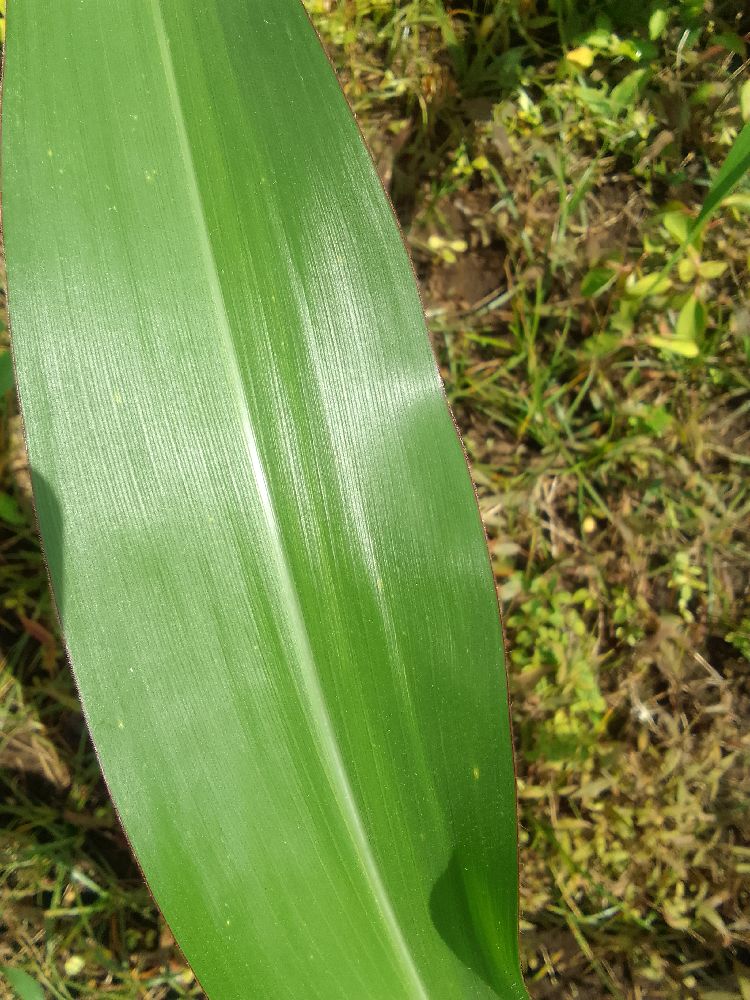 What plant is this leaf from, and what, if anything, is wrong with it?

maize, healthy
